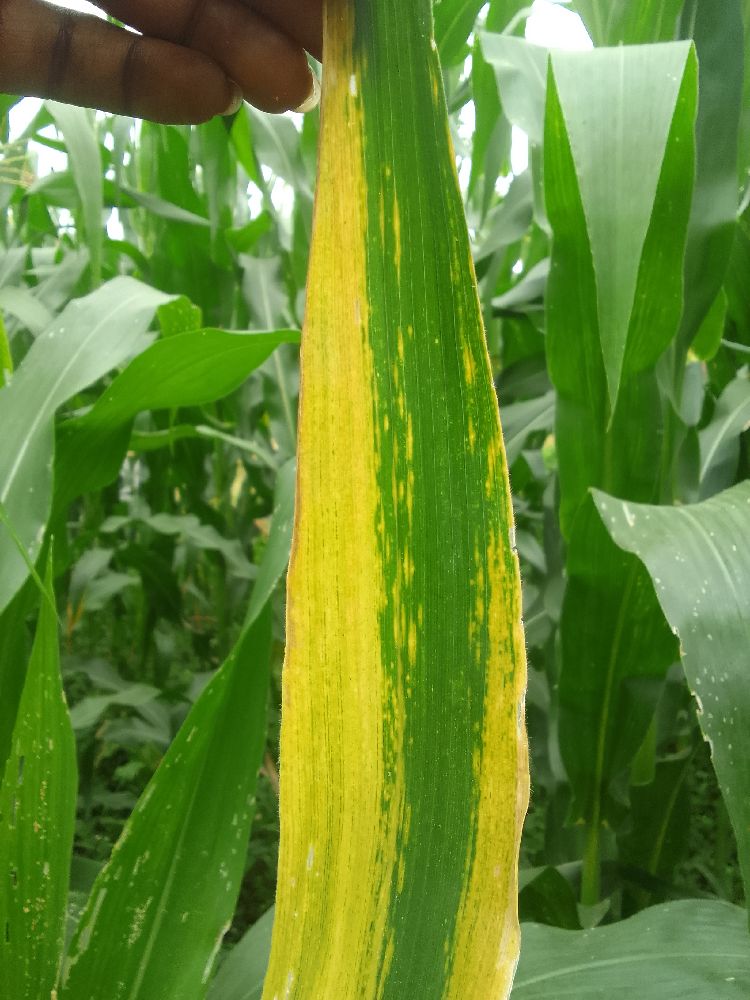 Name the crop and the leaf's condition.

maize, maize lethal necrosis
